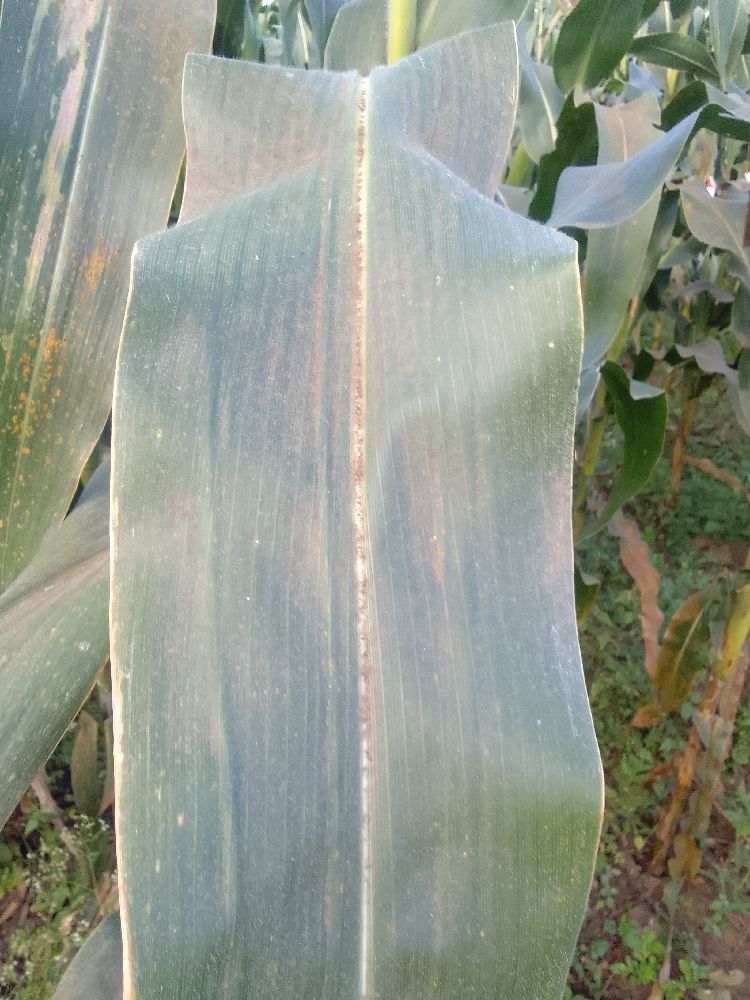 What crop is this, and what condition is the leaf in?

maize, healthy
